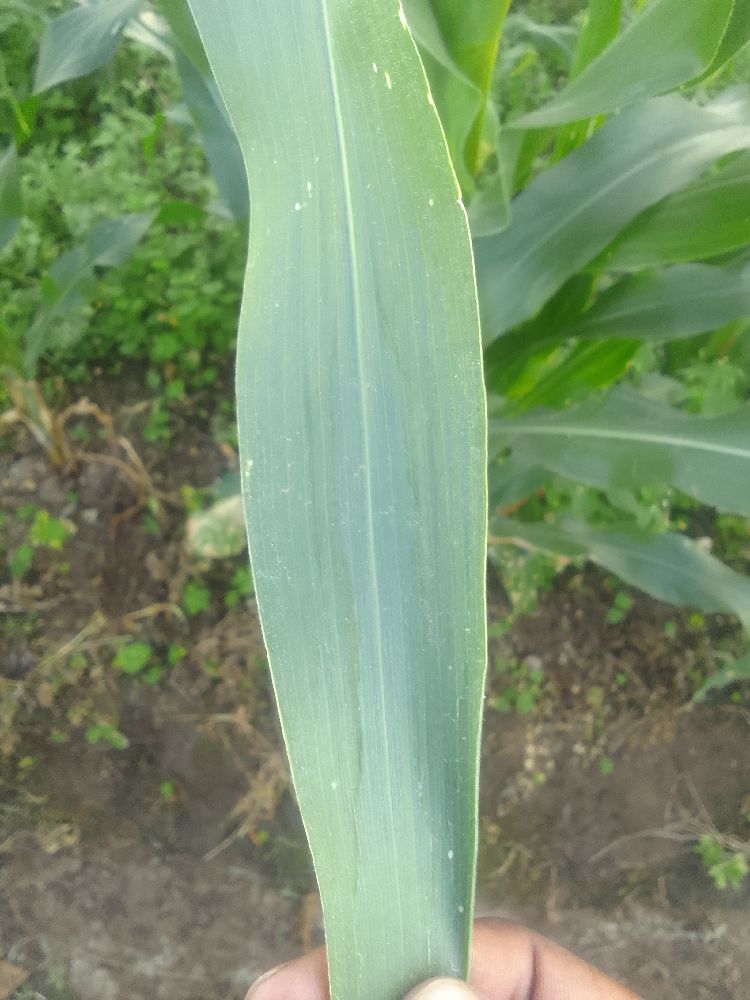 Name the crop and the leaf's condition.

maize, healthy
